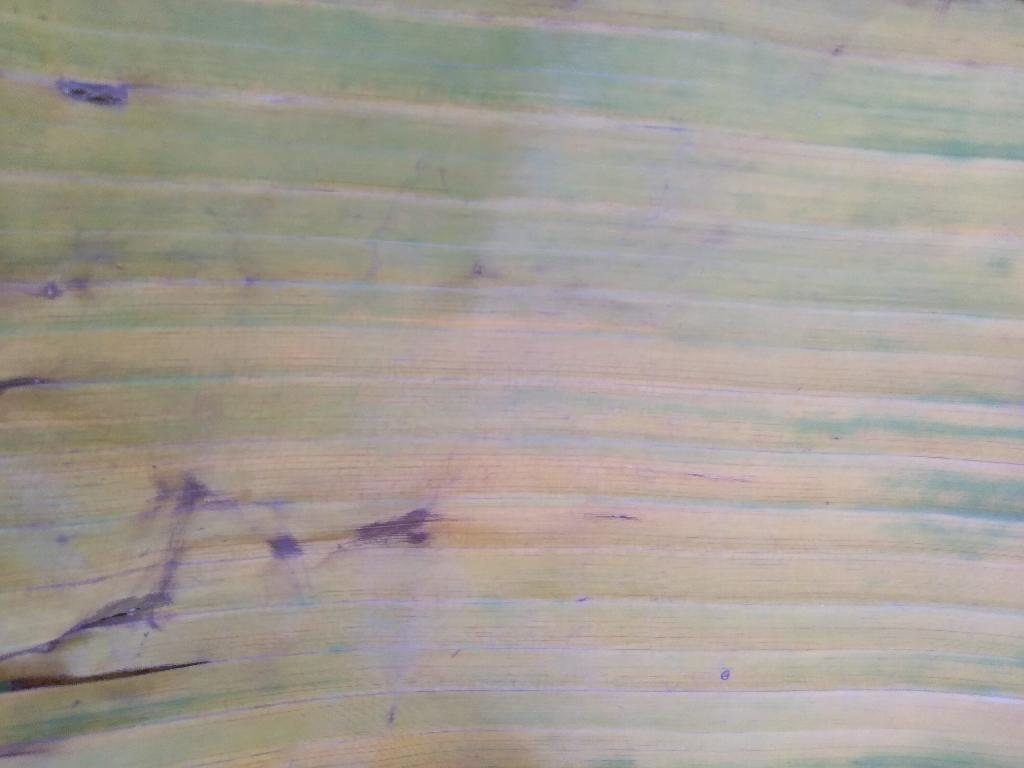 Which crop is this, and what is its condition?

banana, fusarium wilt race 1
